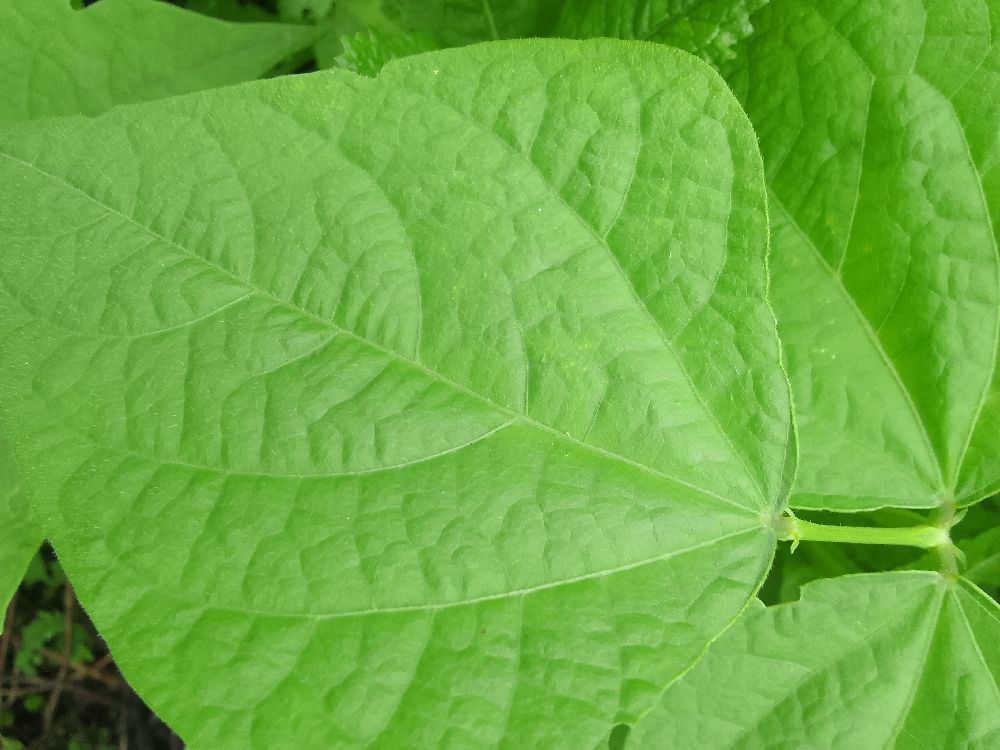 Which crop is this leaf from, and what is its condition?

common bean, healthy
